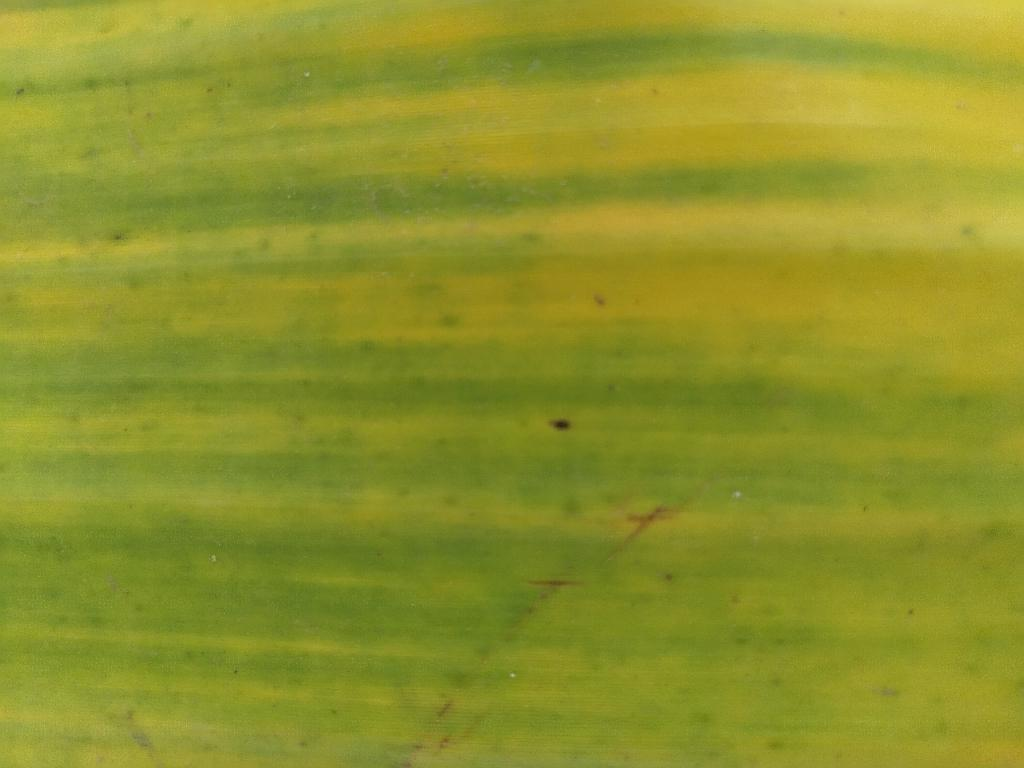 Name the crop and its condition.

banana, fusarium wilt race 1
